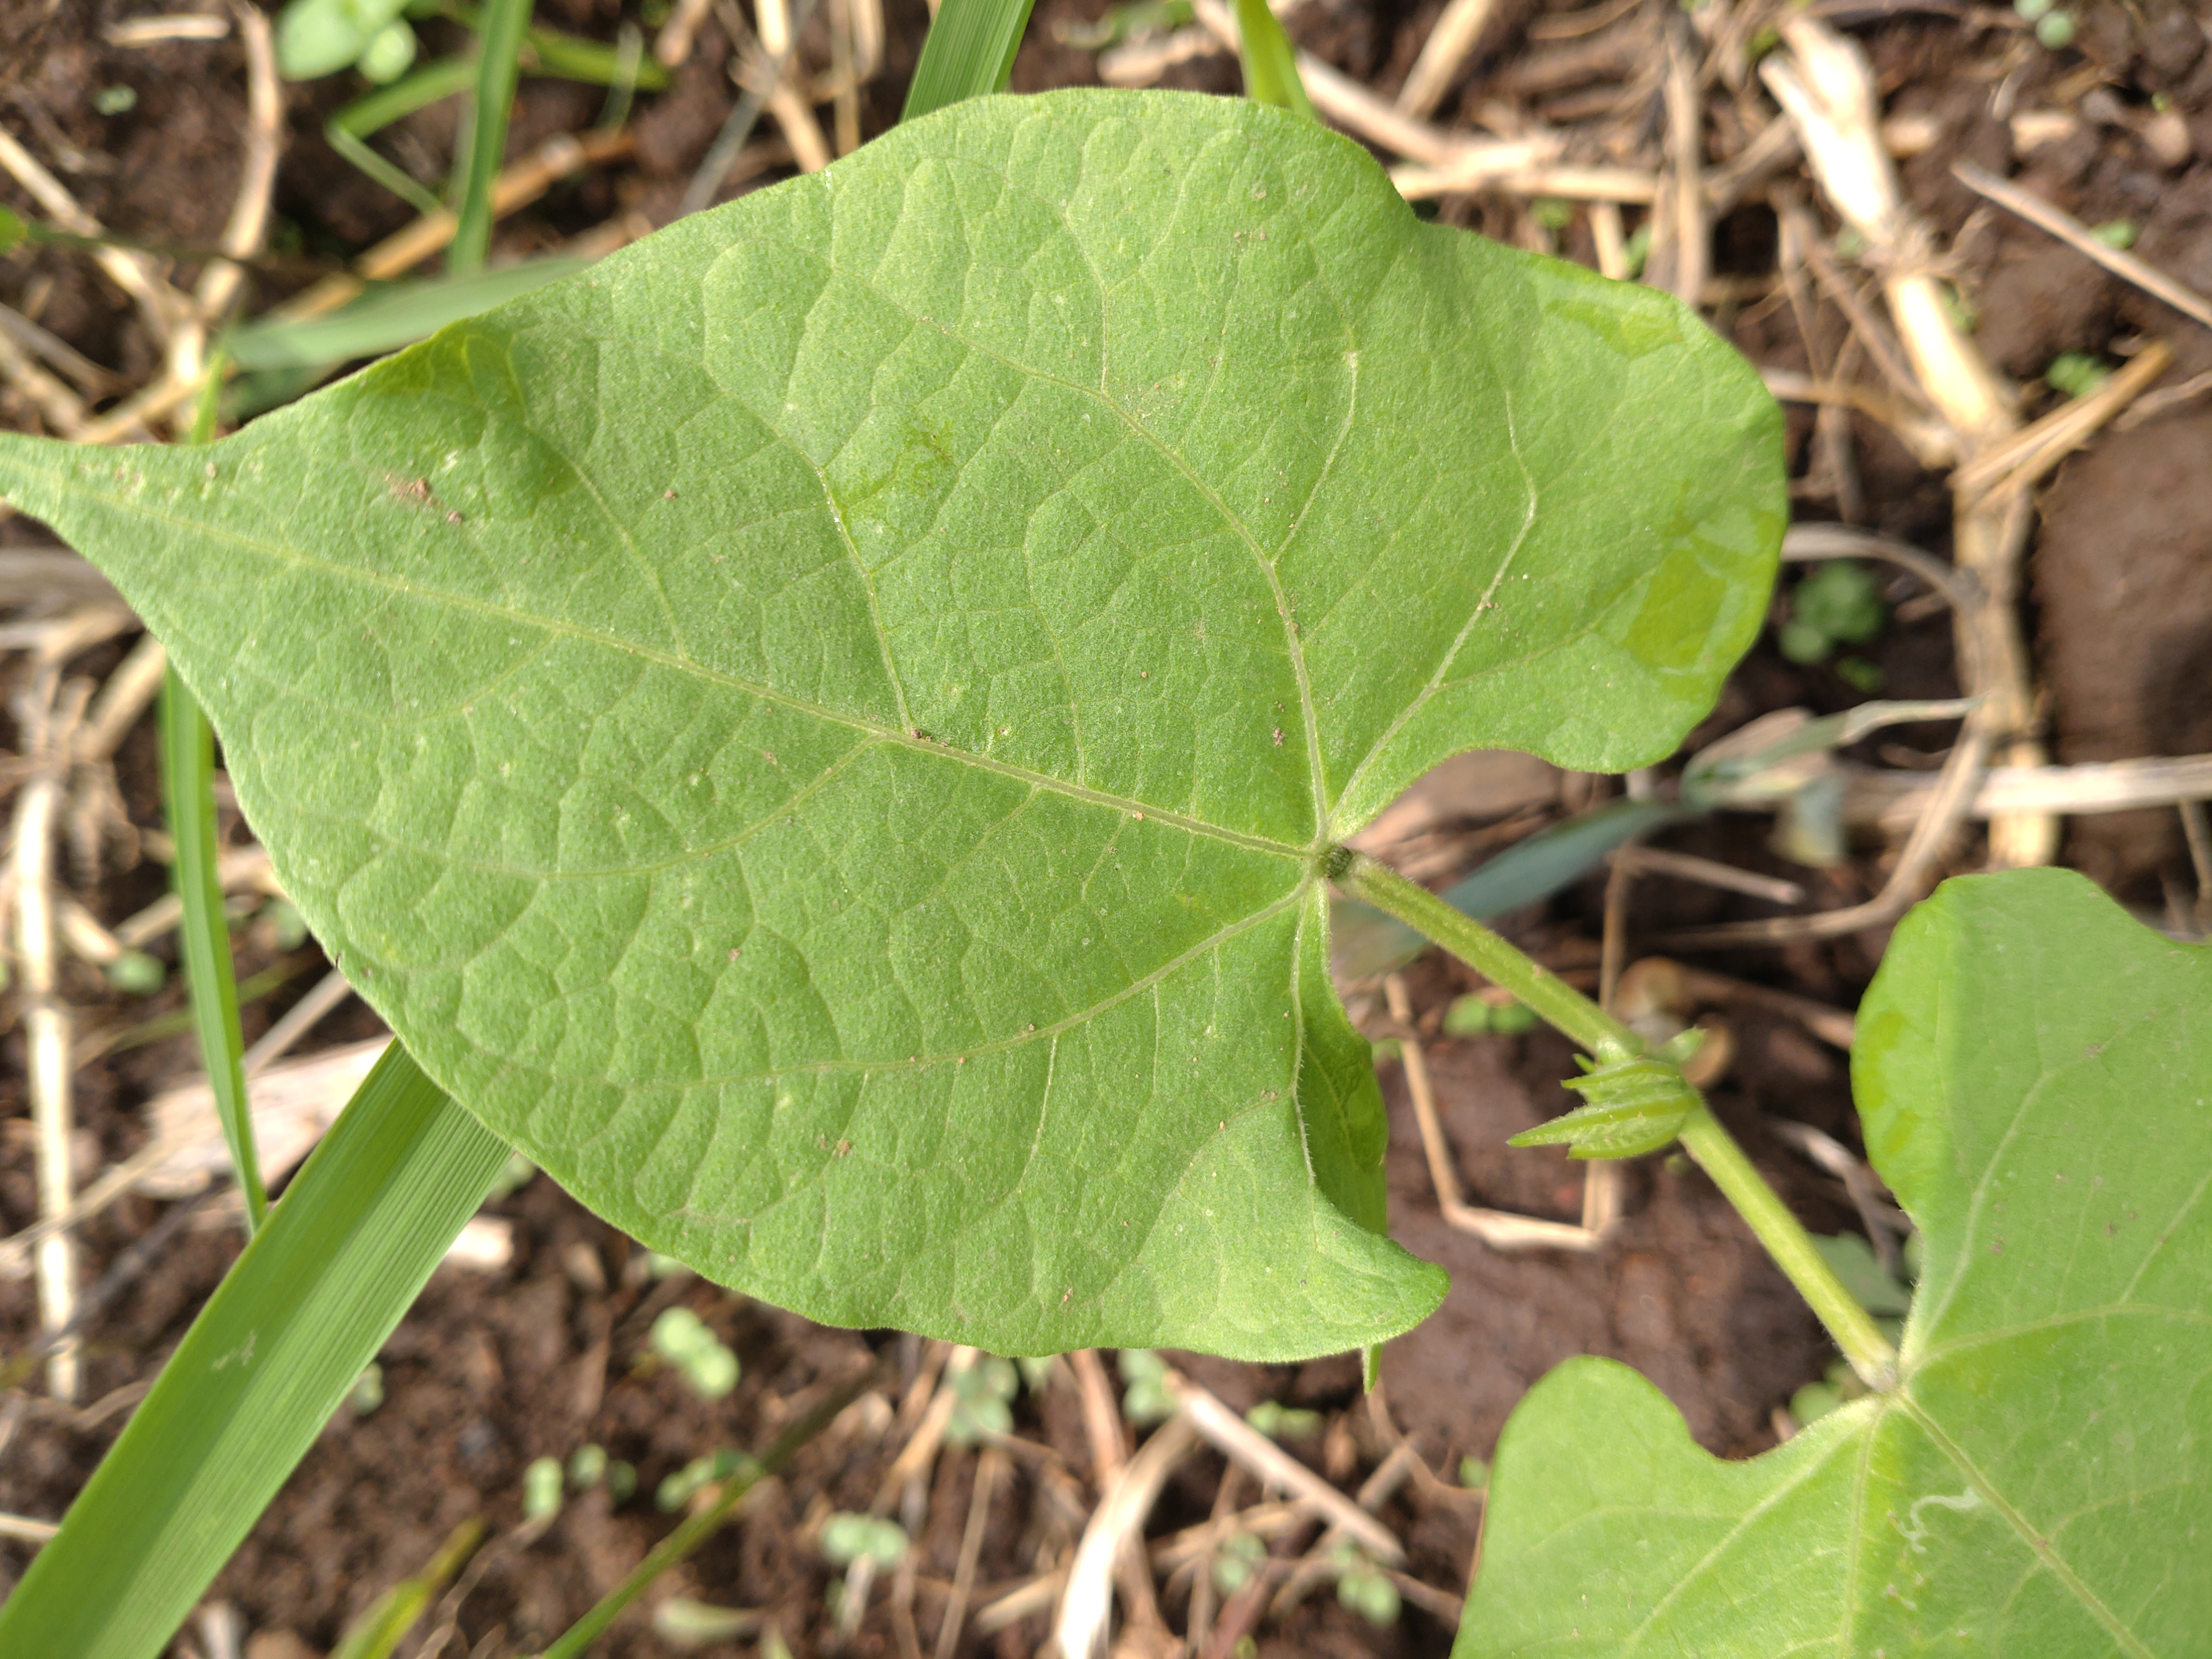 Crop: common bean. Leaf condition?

healthy
